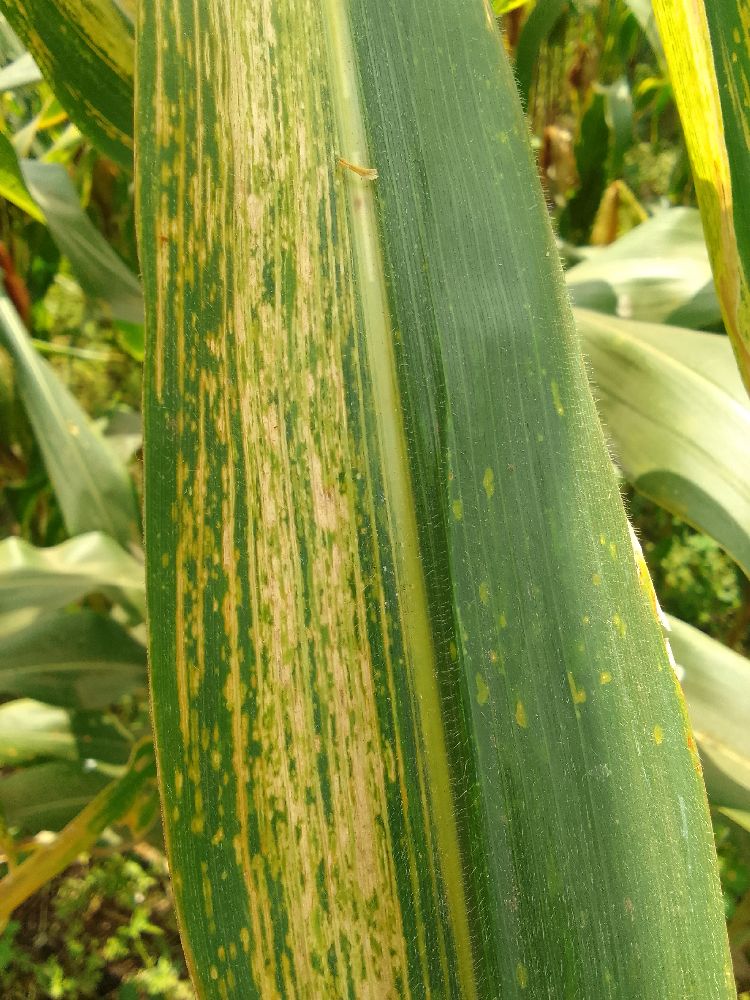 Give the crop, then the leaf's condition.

maize, maize lethal necrosis
